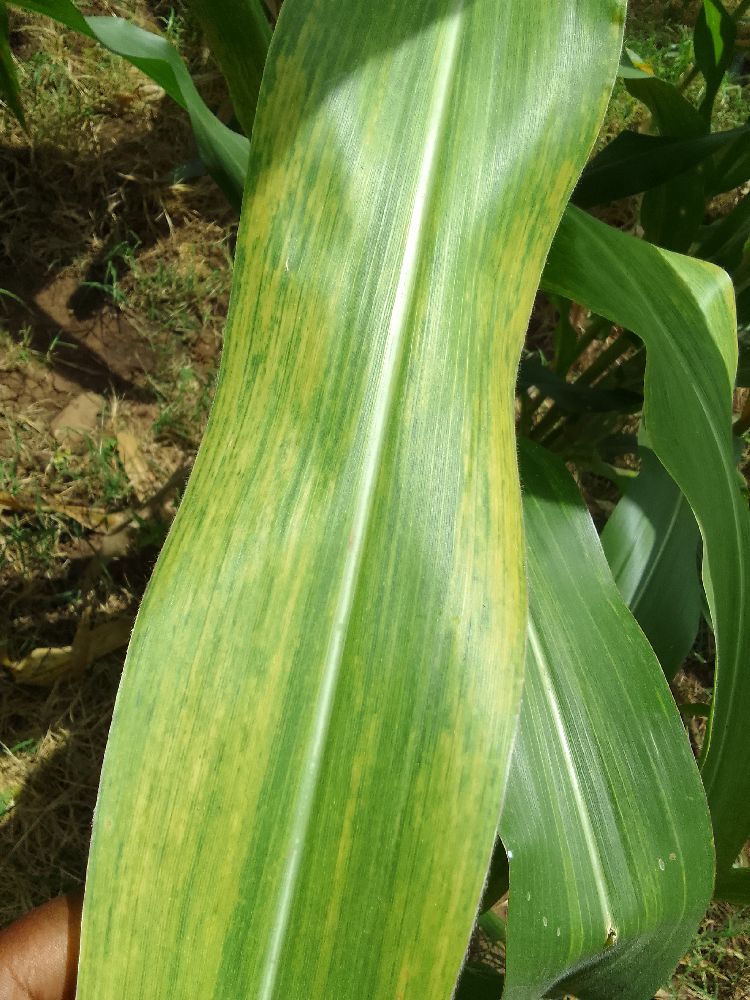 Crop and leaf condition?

maize, maize lethal necrosis
